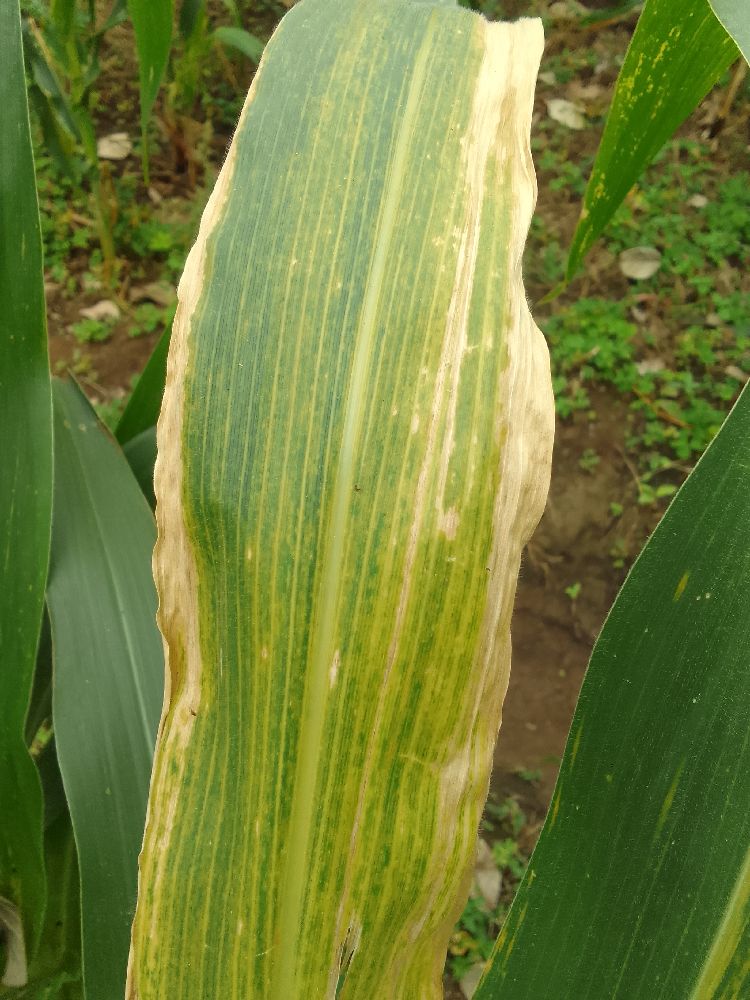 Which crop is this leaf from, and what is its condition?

maize, maize lethal necrosis
